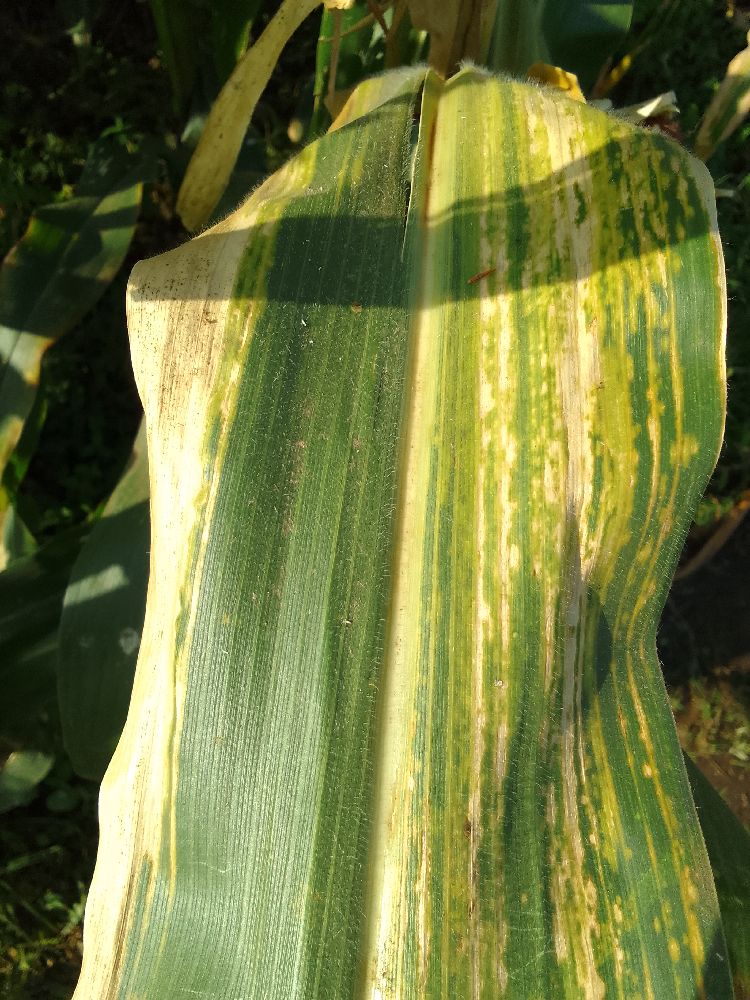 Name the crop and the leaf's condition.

maize, maize lethal necrosis
